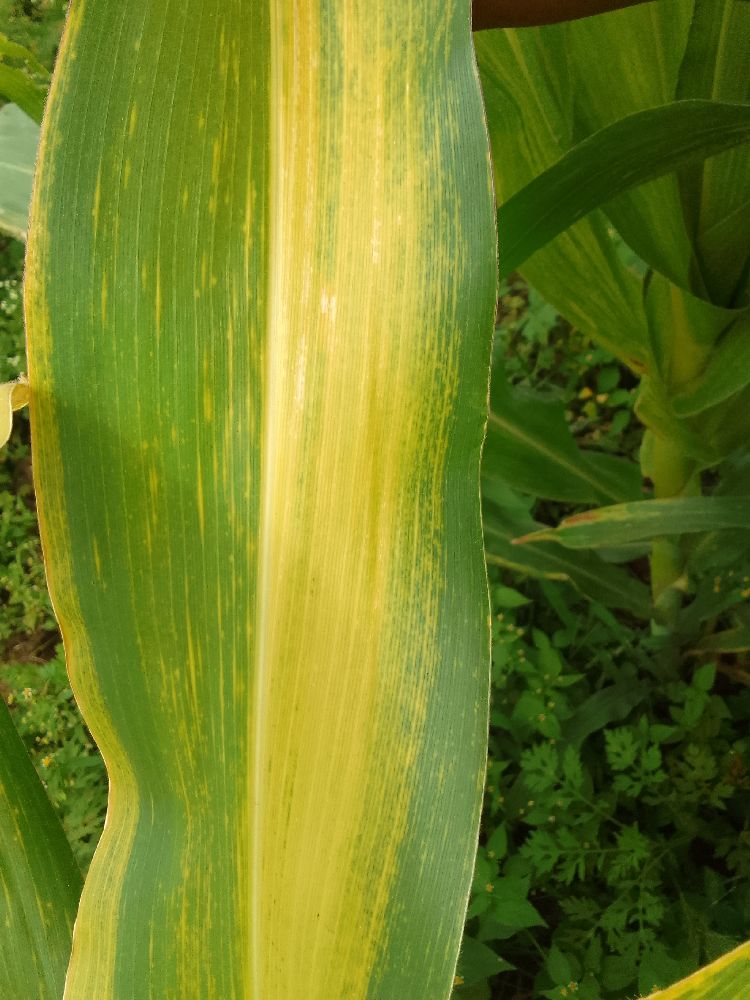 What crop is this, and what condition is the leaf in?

maize, maize lethal necrosis
